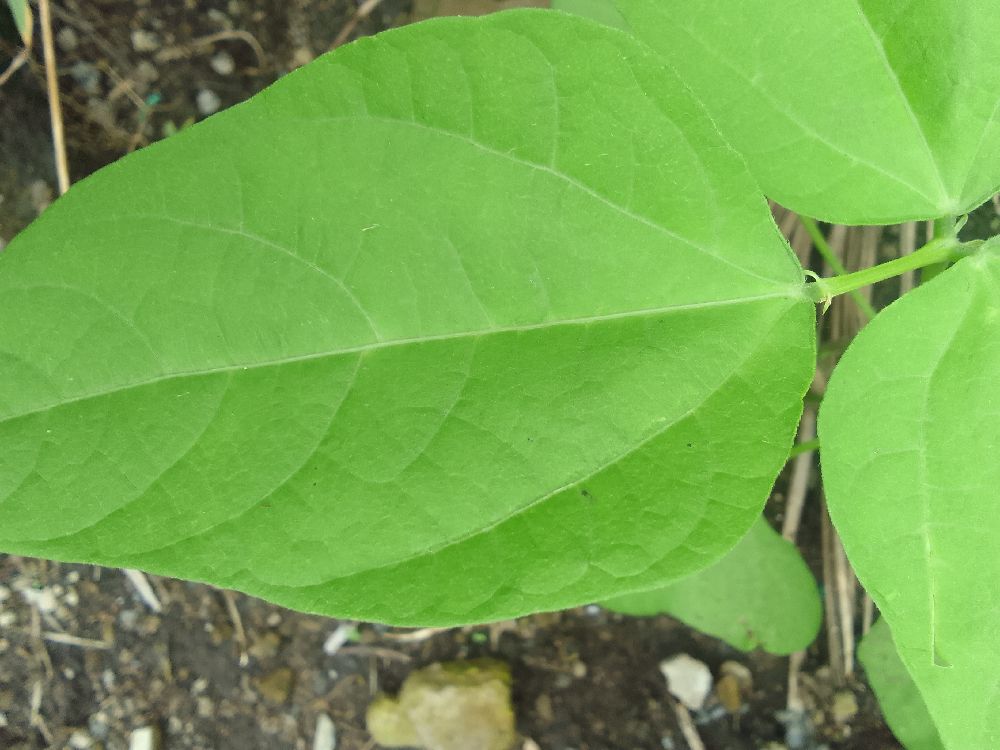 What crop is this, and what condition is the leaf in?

common bean, healthy
